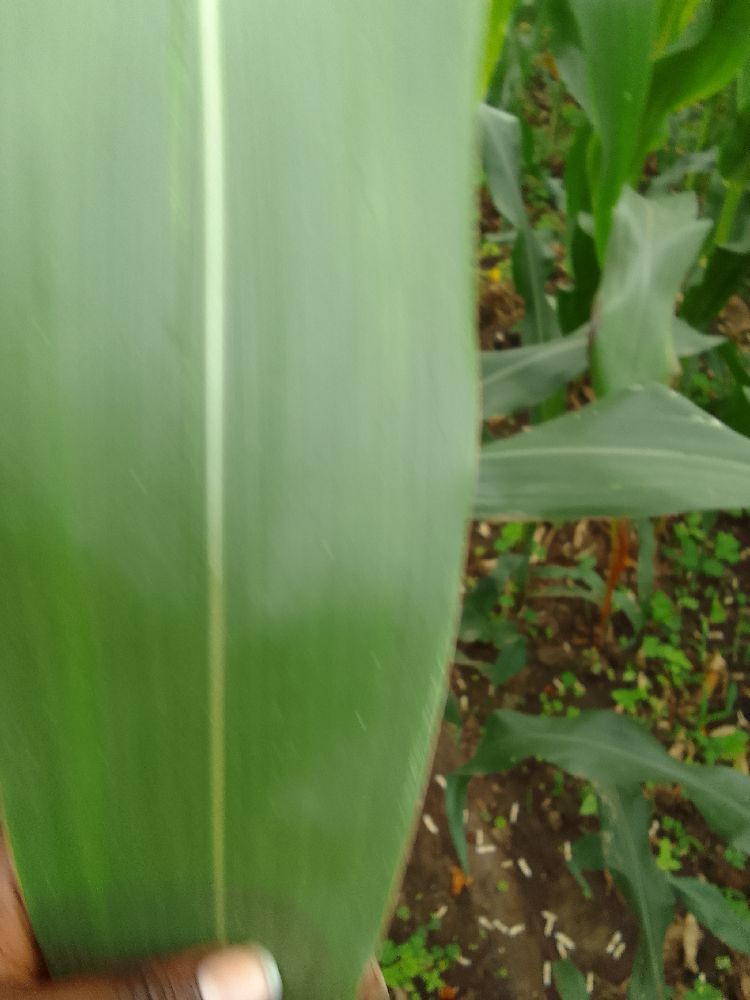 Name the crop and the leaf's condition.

maize, healthy
